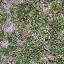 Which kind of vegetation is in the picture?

grass
